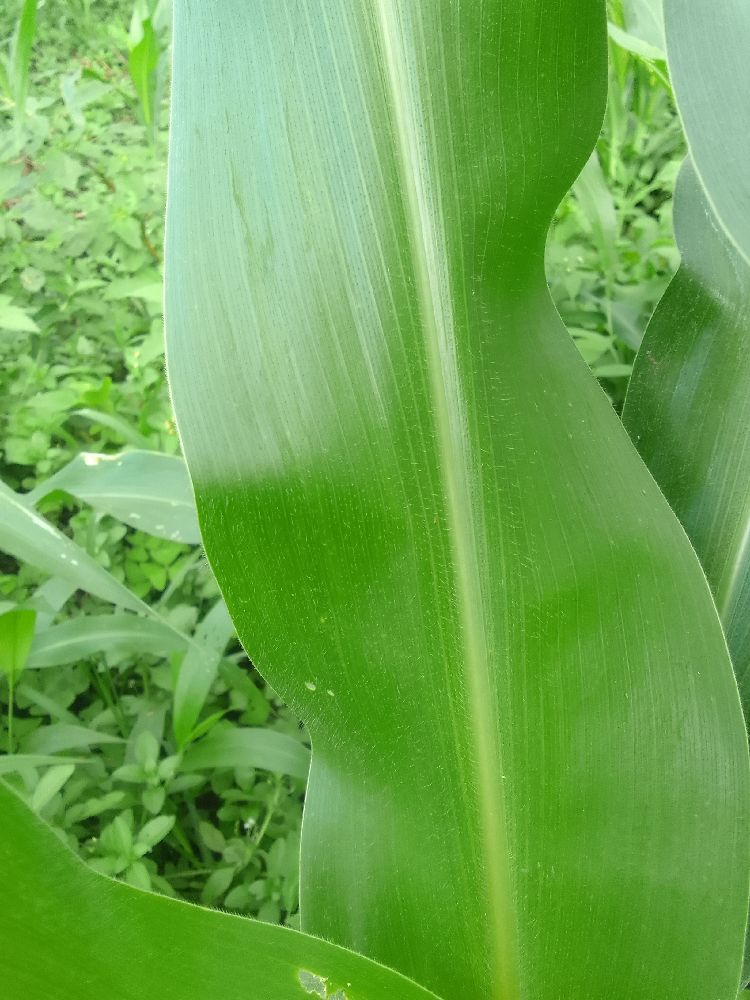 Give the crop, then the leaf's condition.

maize, healthy
